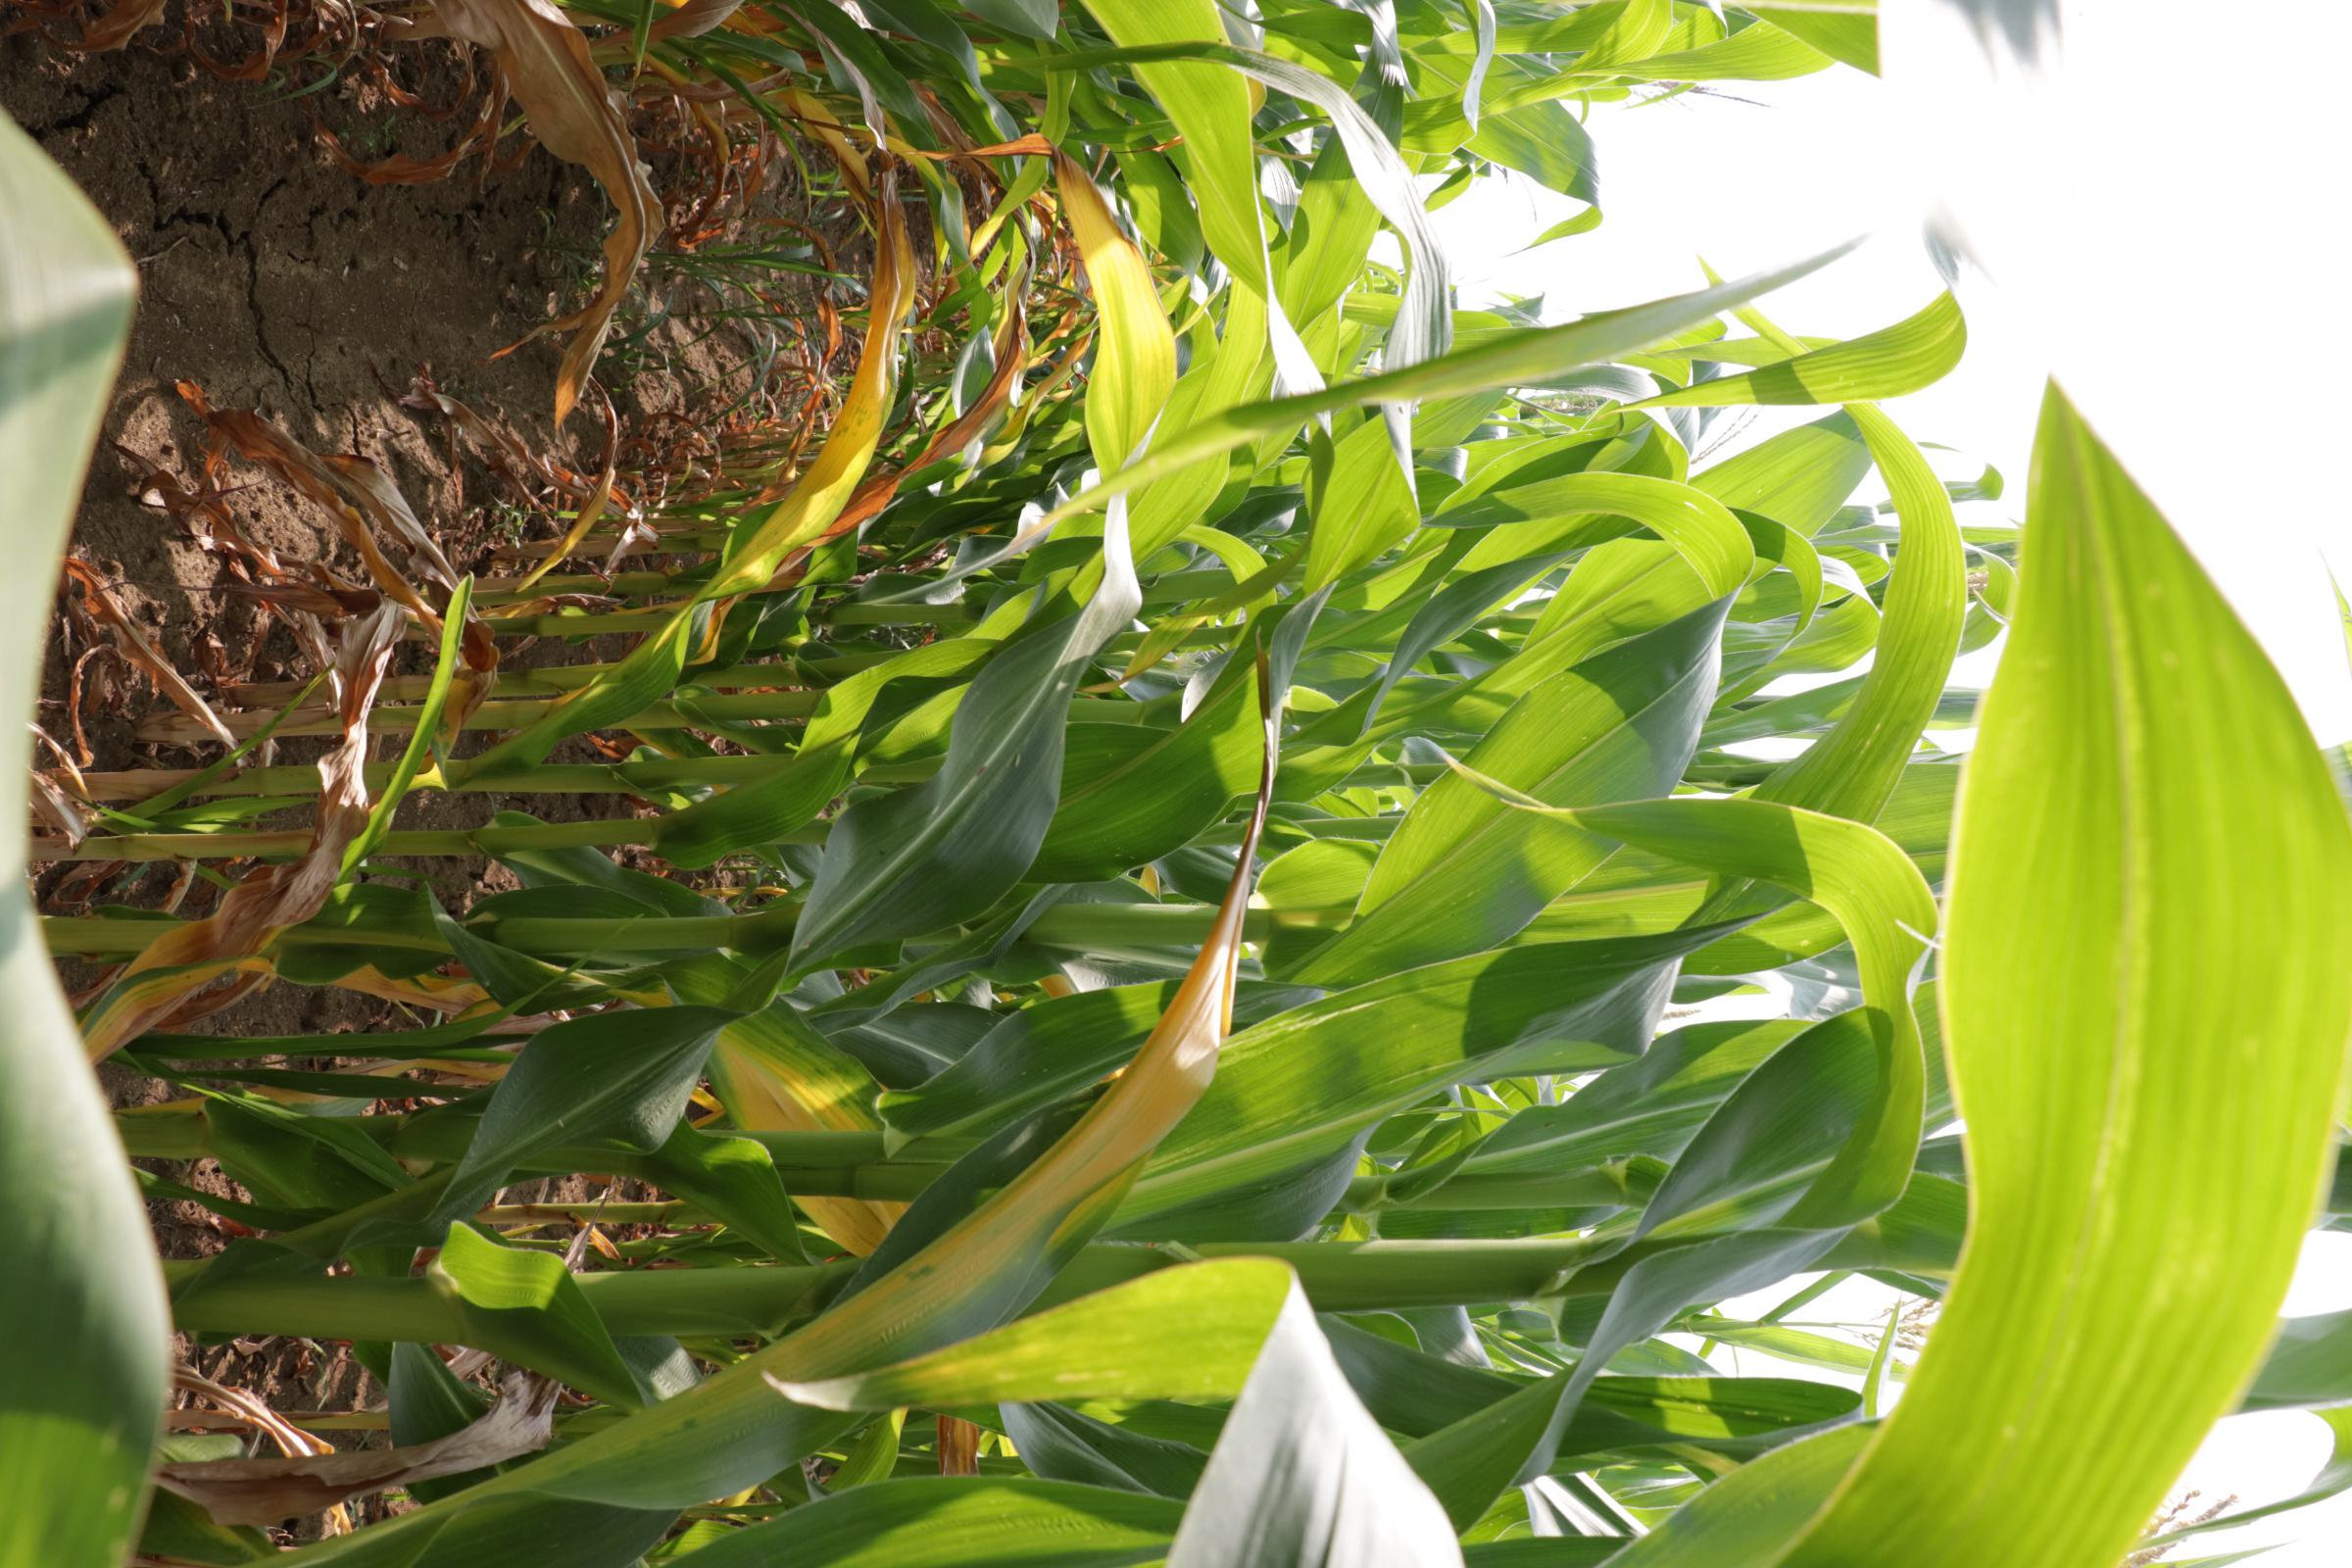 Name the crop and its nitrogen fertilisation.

maize, no added nitrogen
